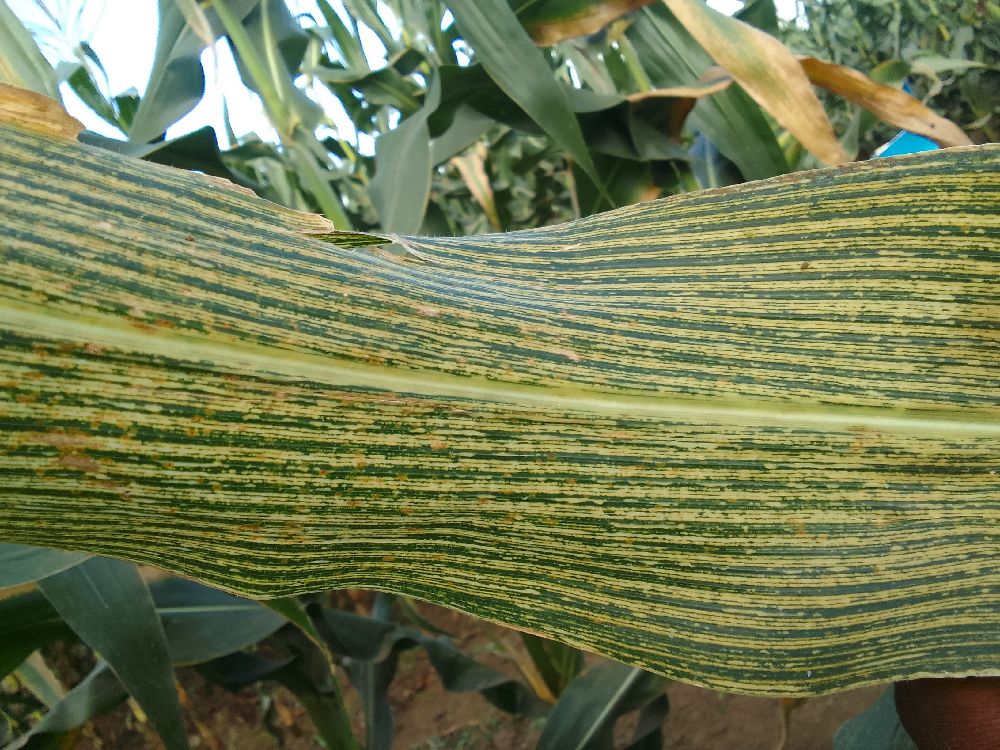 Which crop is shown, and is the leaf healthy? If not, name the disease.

maize, maize streak virus
